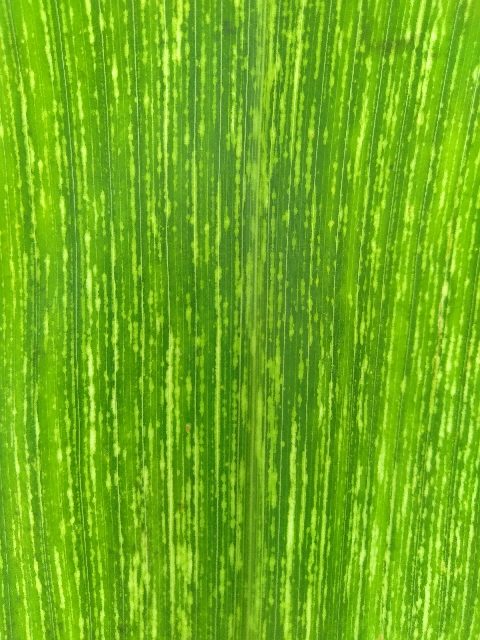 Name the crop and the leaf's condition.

maize, maize streak virus
